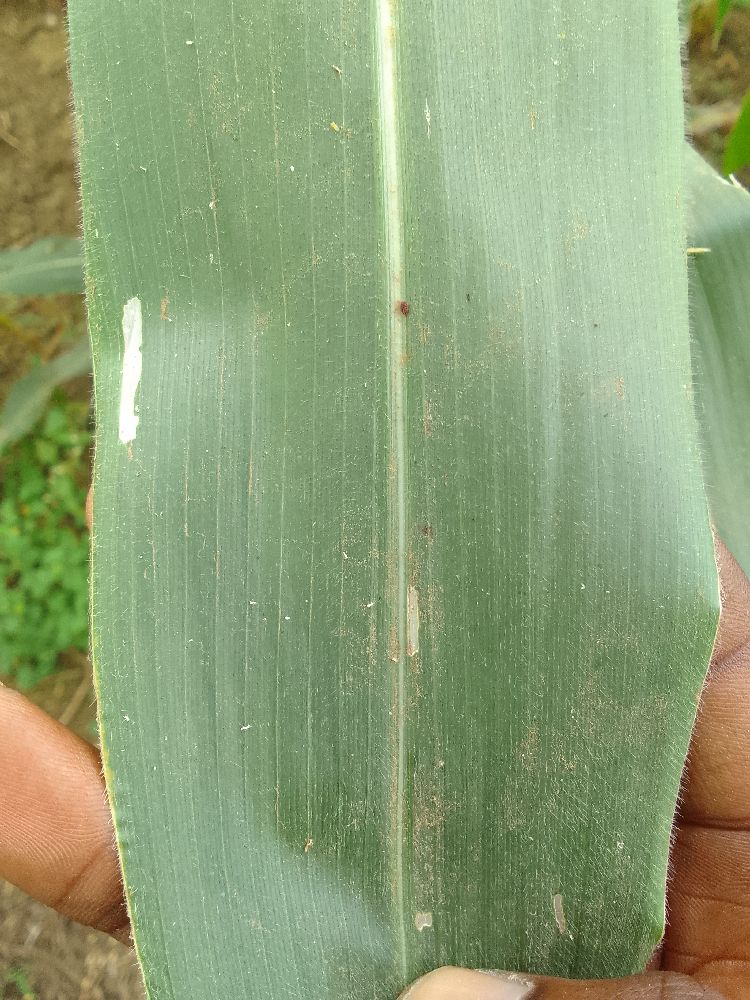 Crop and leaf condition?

maize, healthy
